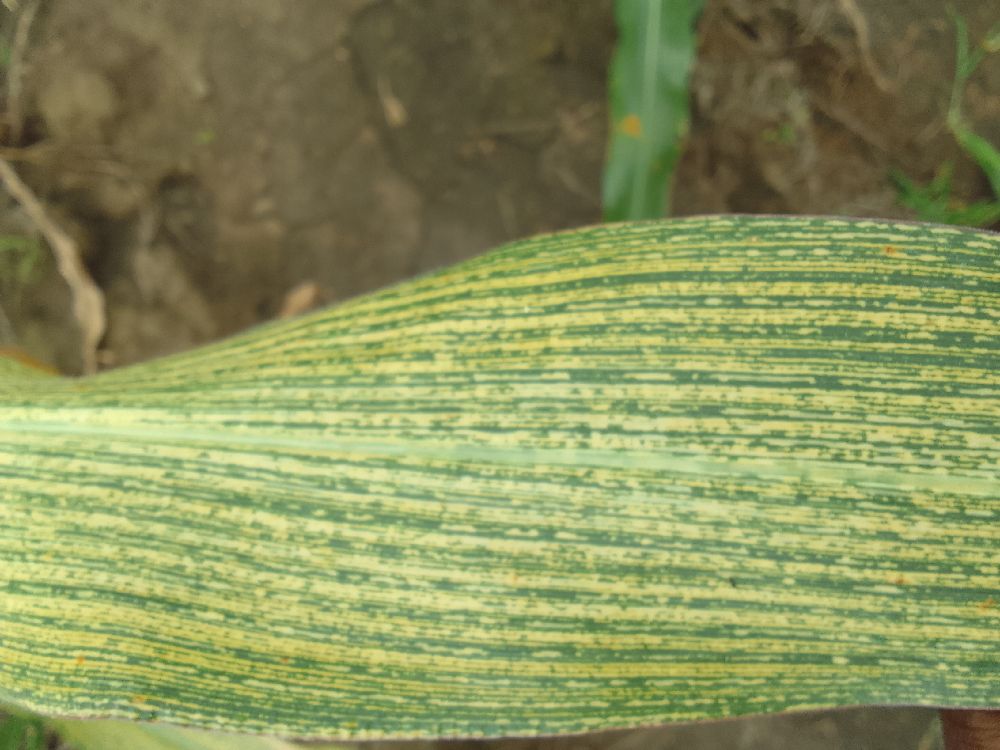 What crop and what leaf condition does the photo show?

maize, maize streak virus
